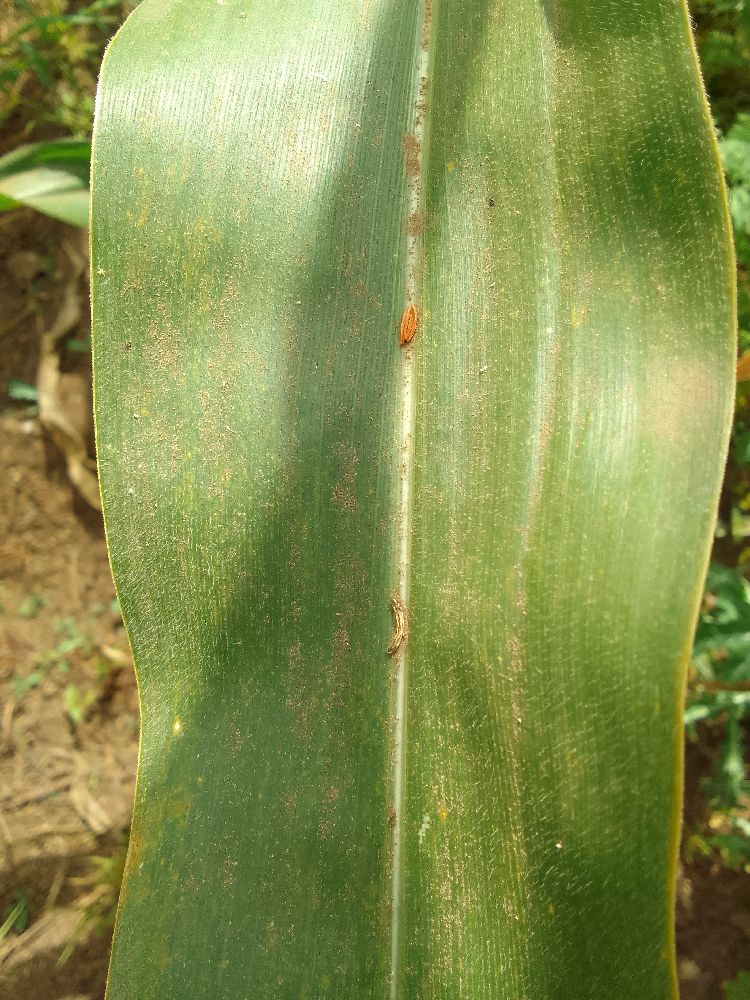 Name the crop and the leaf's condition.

maize, healthy
